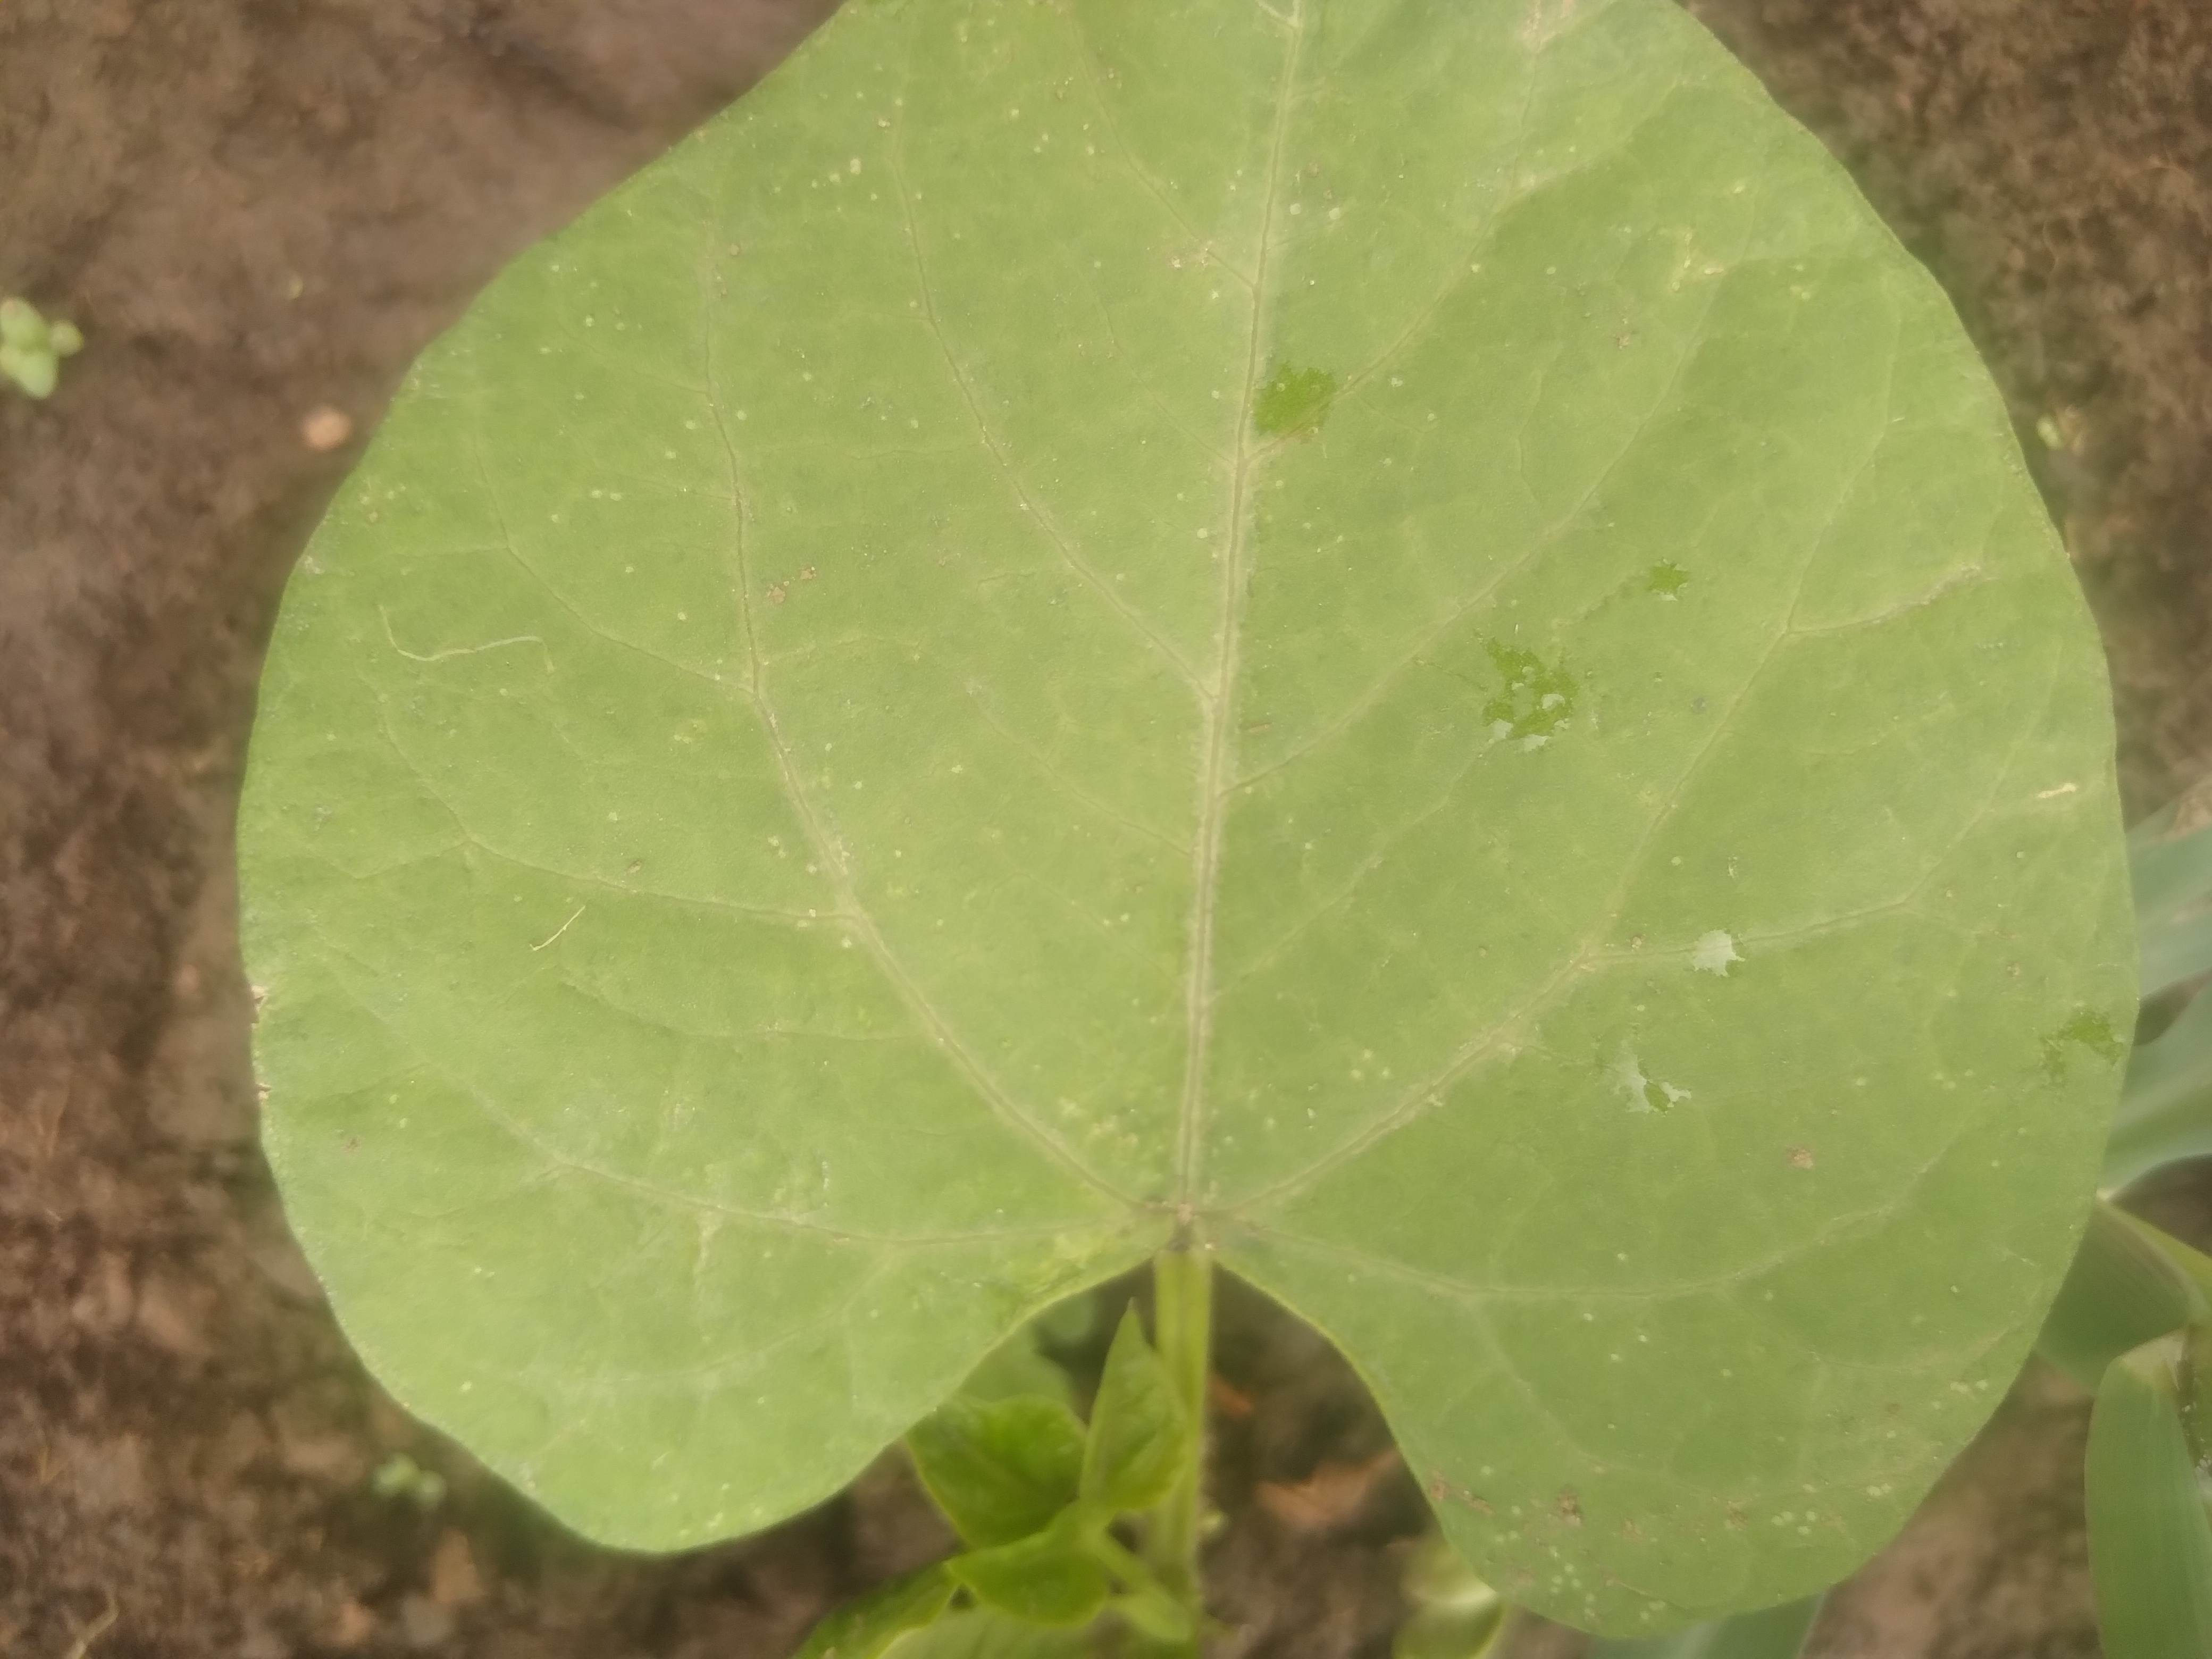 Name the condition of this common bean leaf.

healthy
